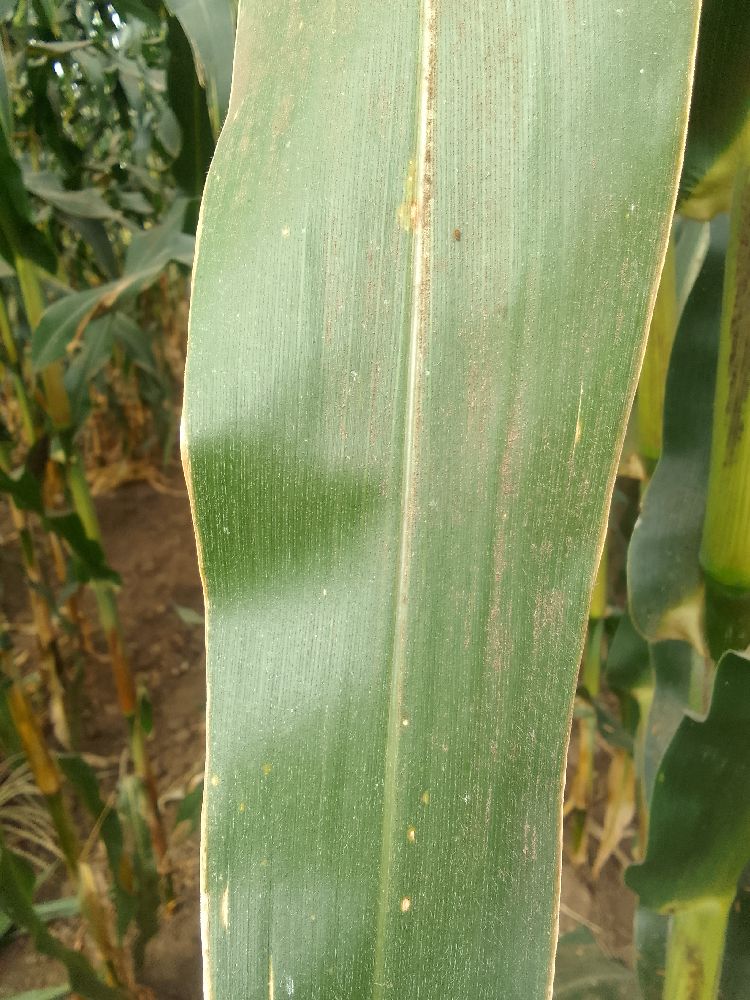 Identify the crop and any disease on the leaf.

maize, healthy
